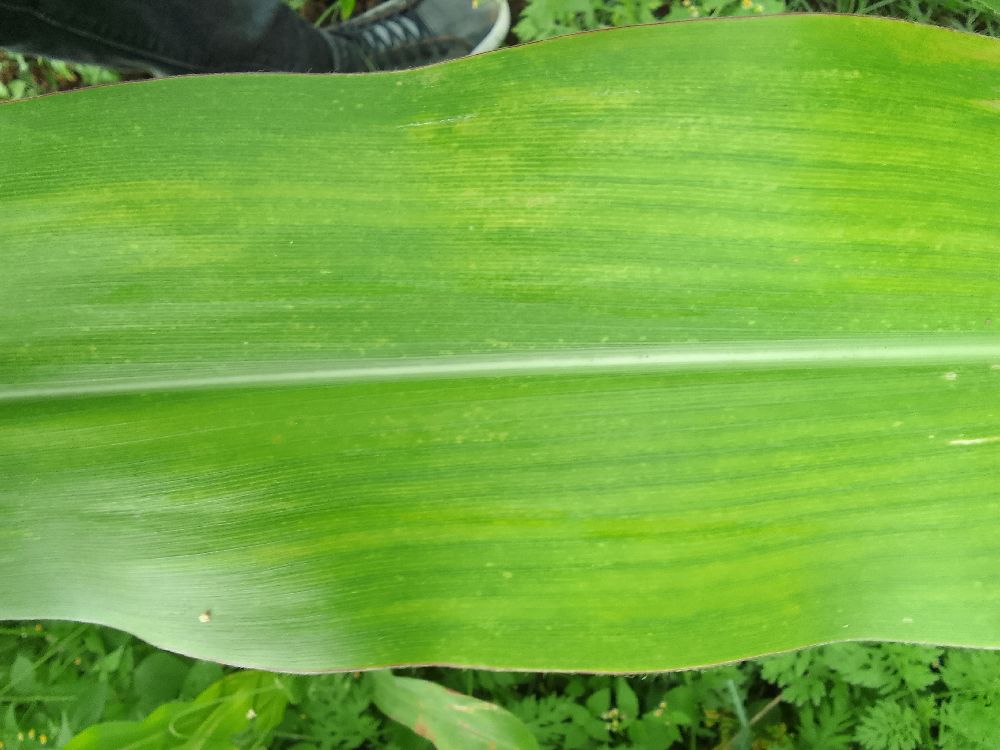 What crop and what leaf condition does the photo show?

maize, maize lethal necrosis
